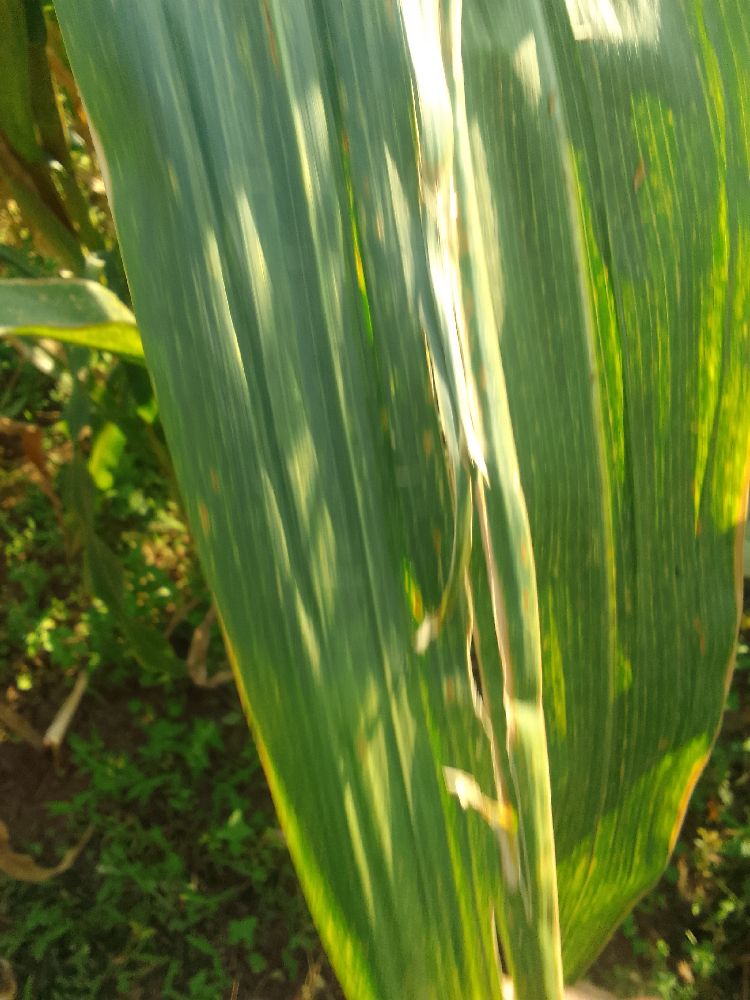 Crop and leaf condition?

maize, maize lethal necrosis
